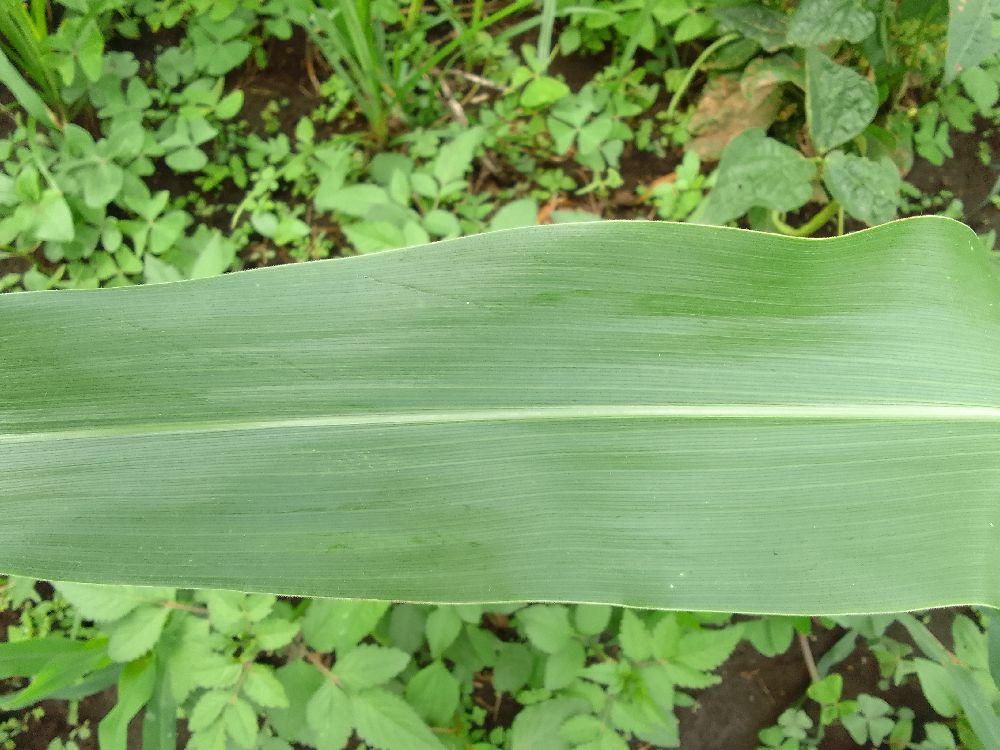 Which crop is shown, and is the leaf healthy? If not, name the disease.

maize, healthy
